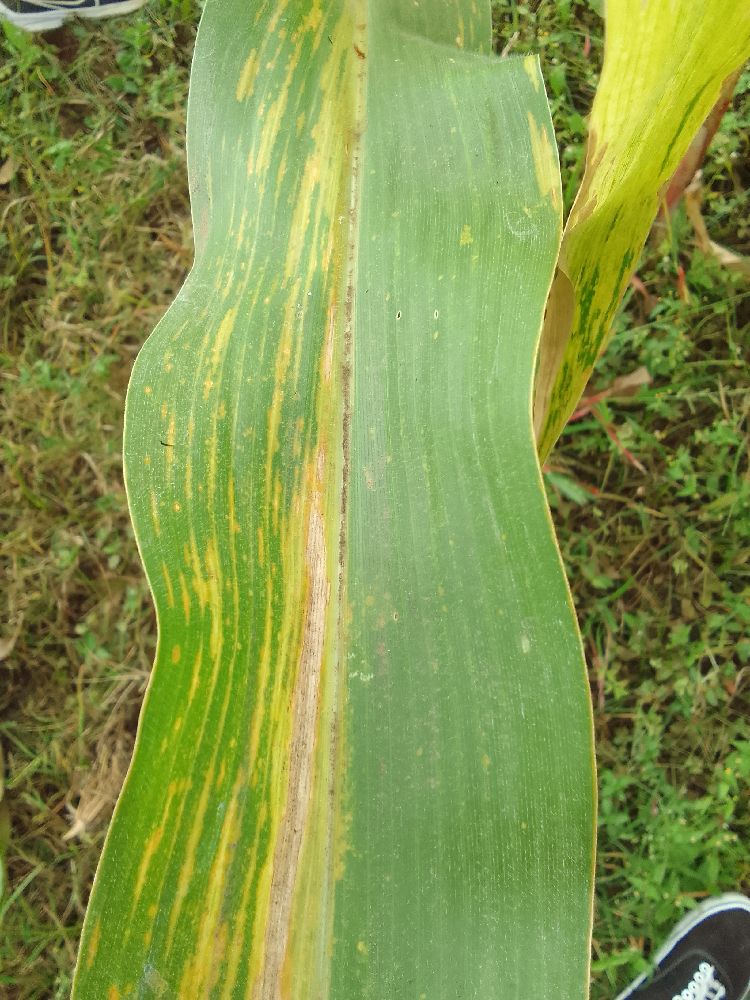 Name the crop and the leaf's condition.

maize, maize lethal necrosis
